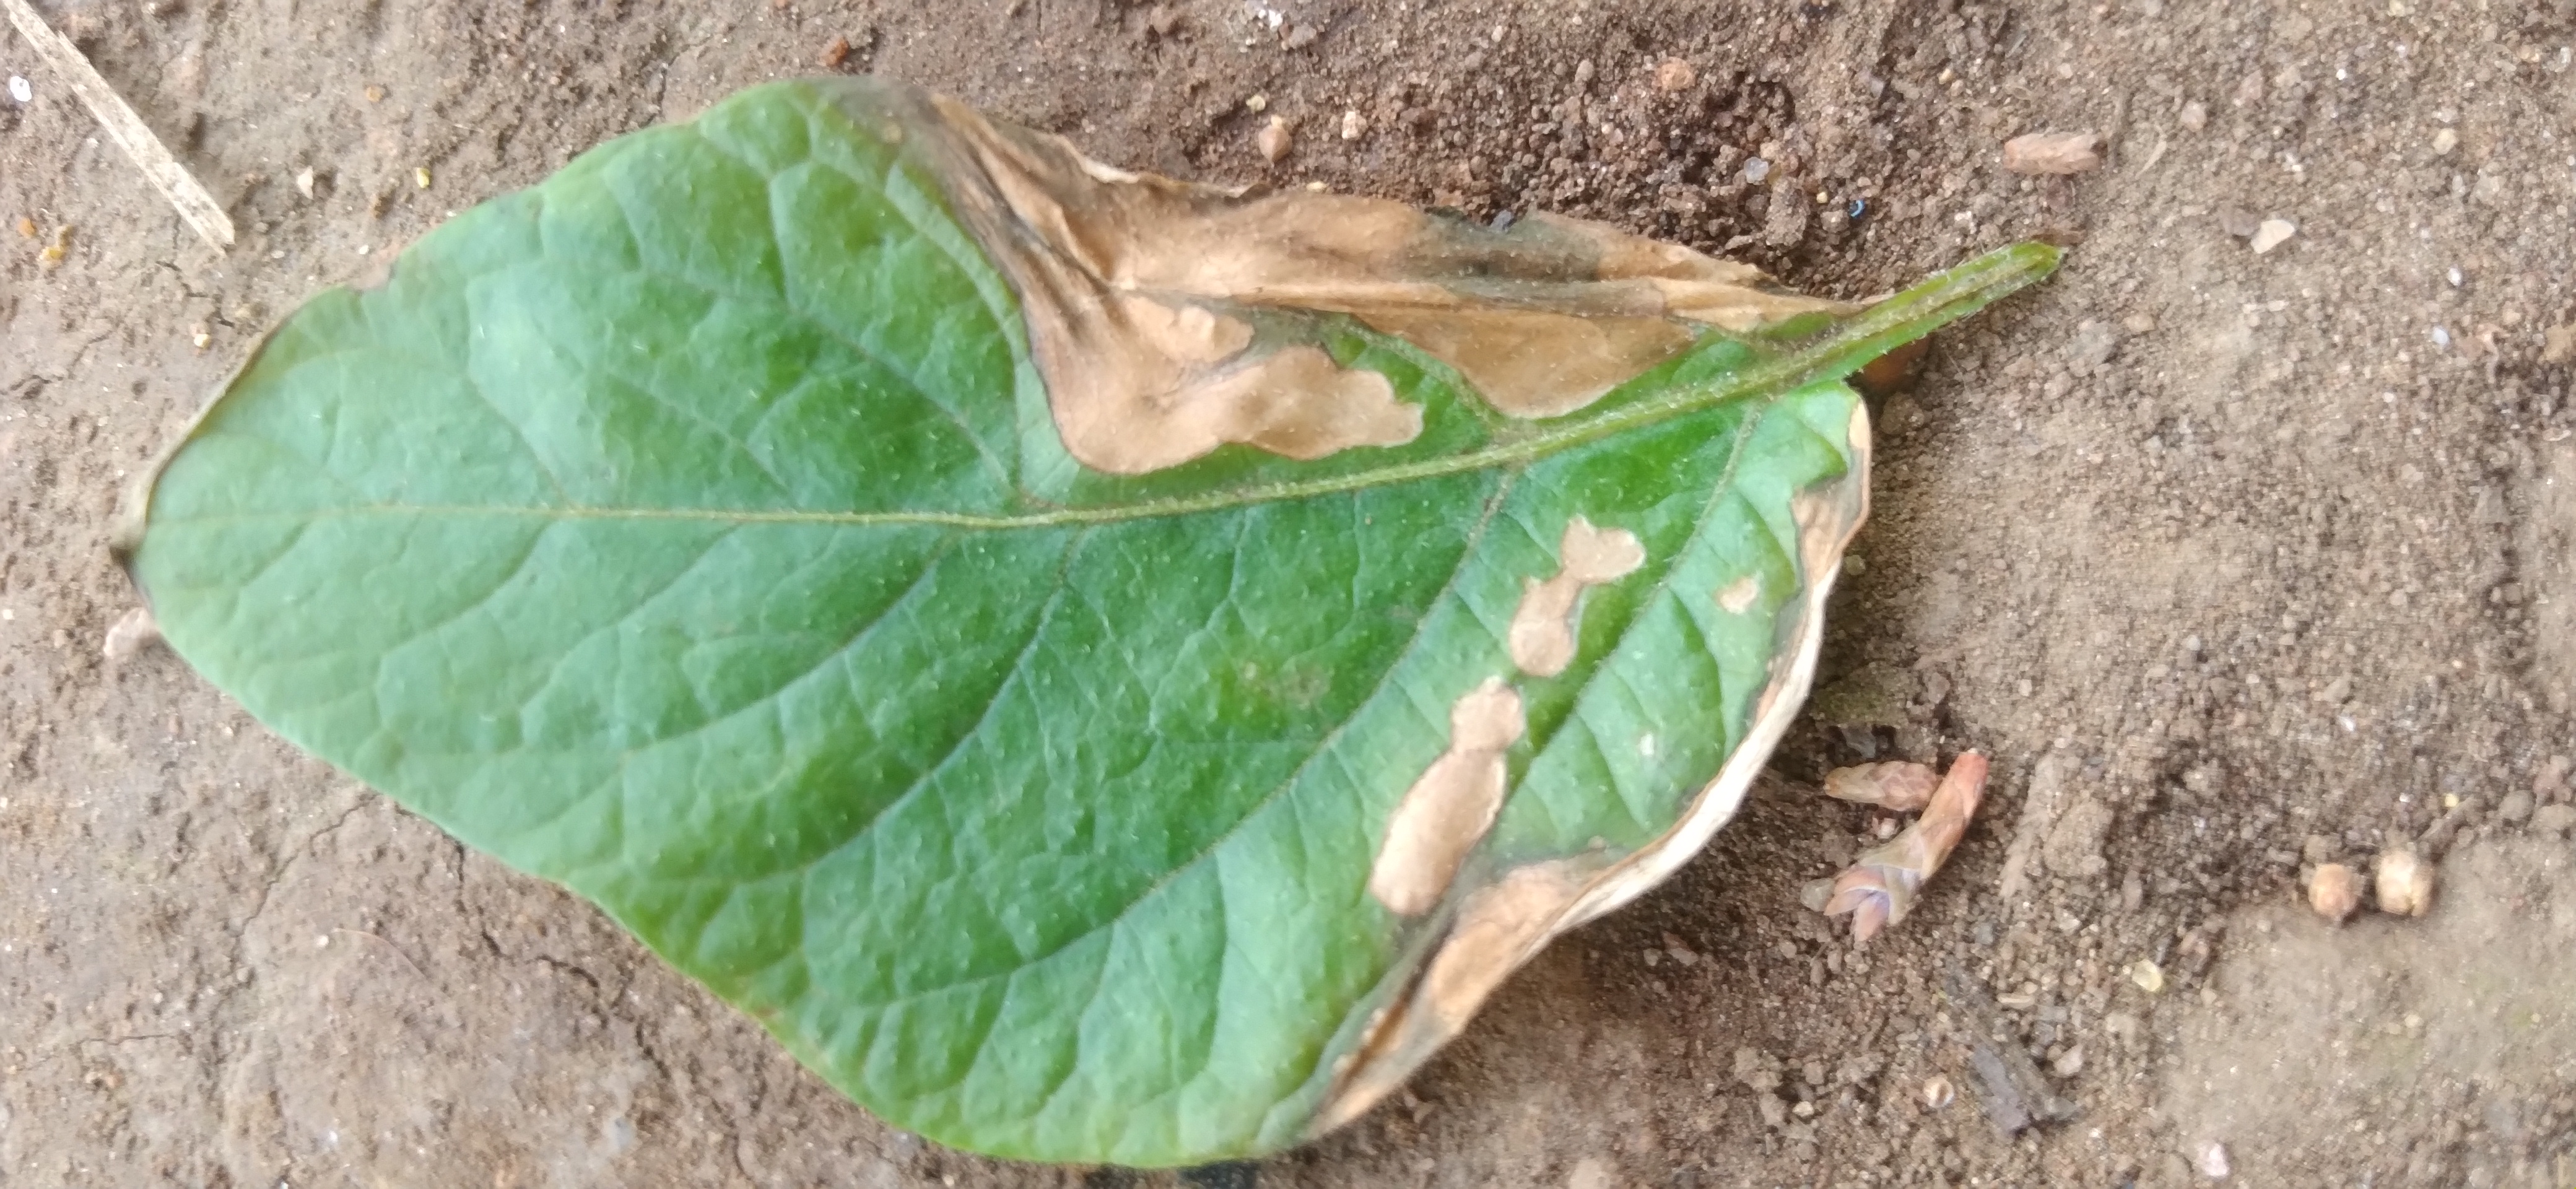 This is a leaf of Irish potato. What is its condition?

early blight
